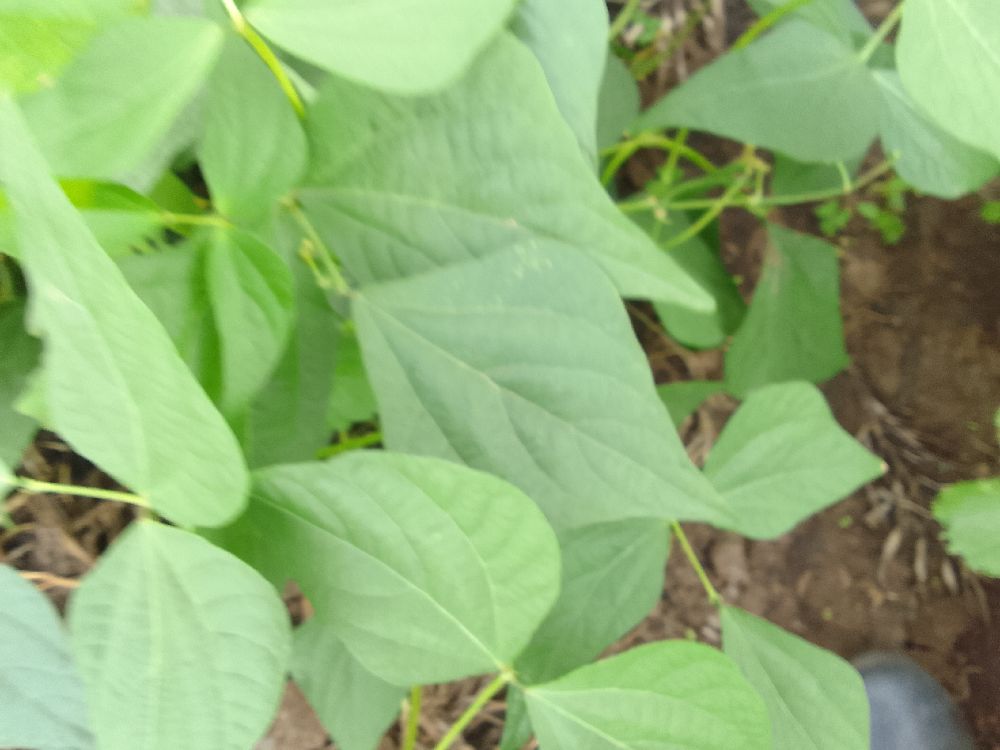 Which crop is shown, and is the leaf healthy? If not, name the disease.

common bean, healthy
